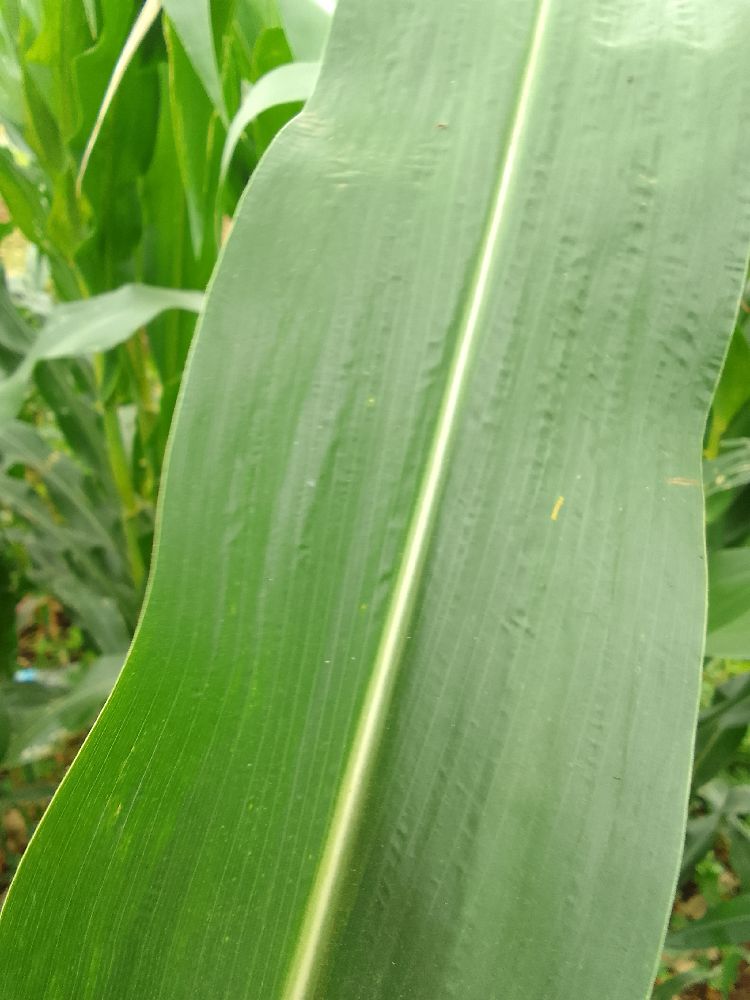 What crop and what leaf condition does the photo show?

maize, healthy
